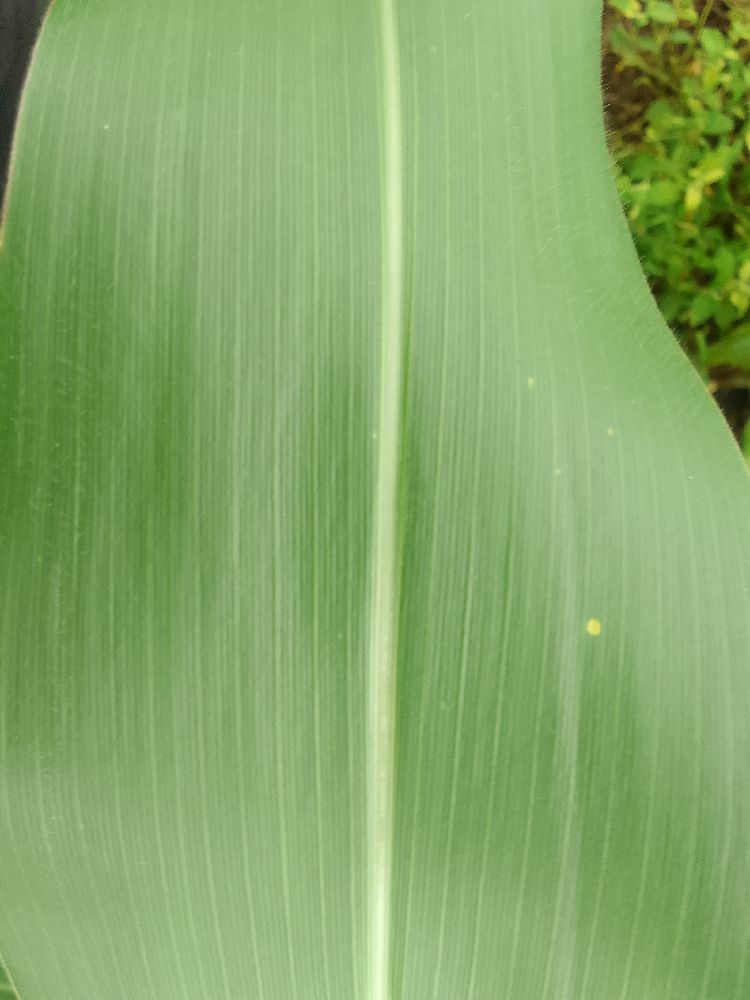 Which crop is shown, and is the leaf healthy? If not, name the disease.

maize, healthy
